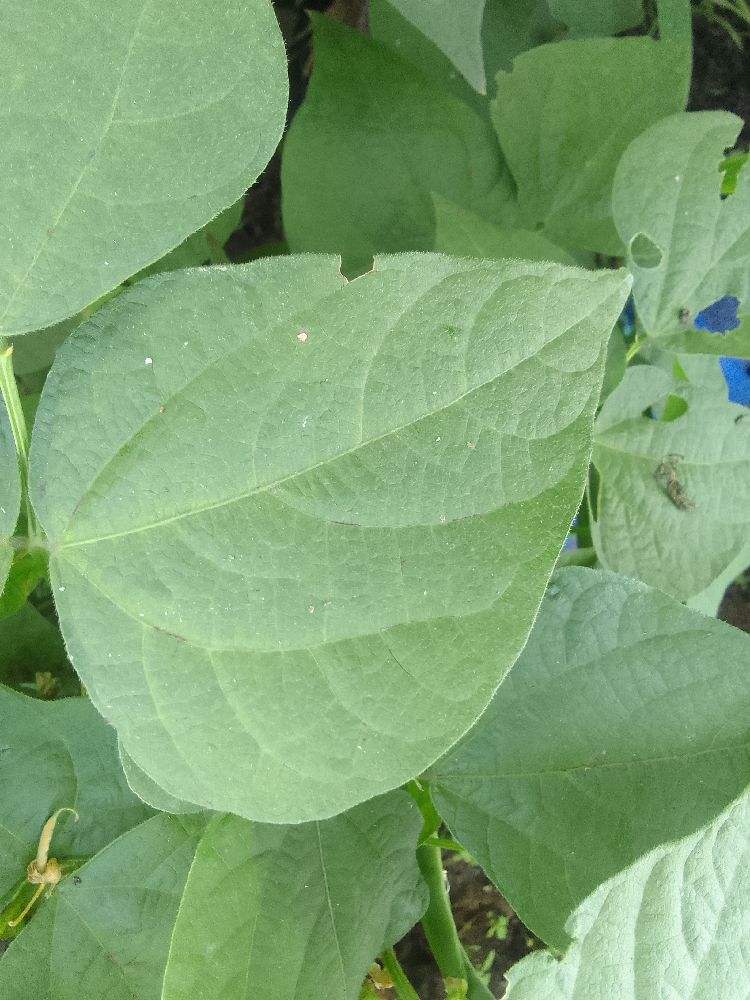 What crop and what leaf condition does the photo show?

common bean, healthy
